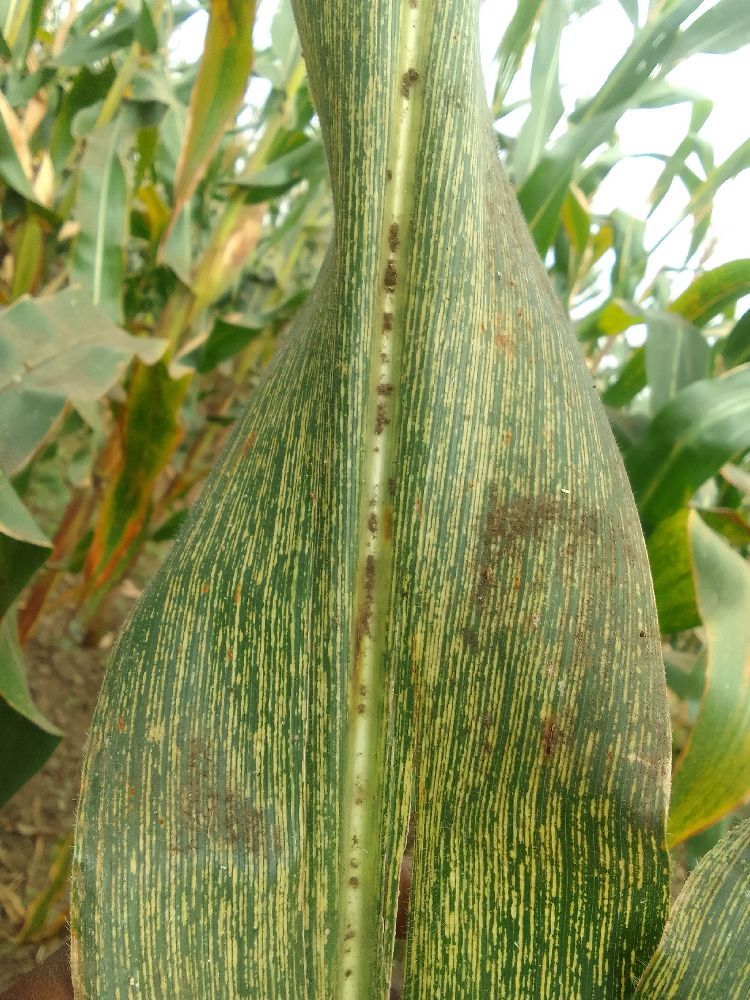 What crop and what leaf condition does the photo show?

maize, maize streak virus
